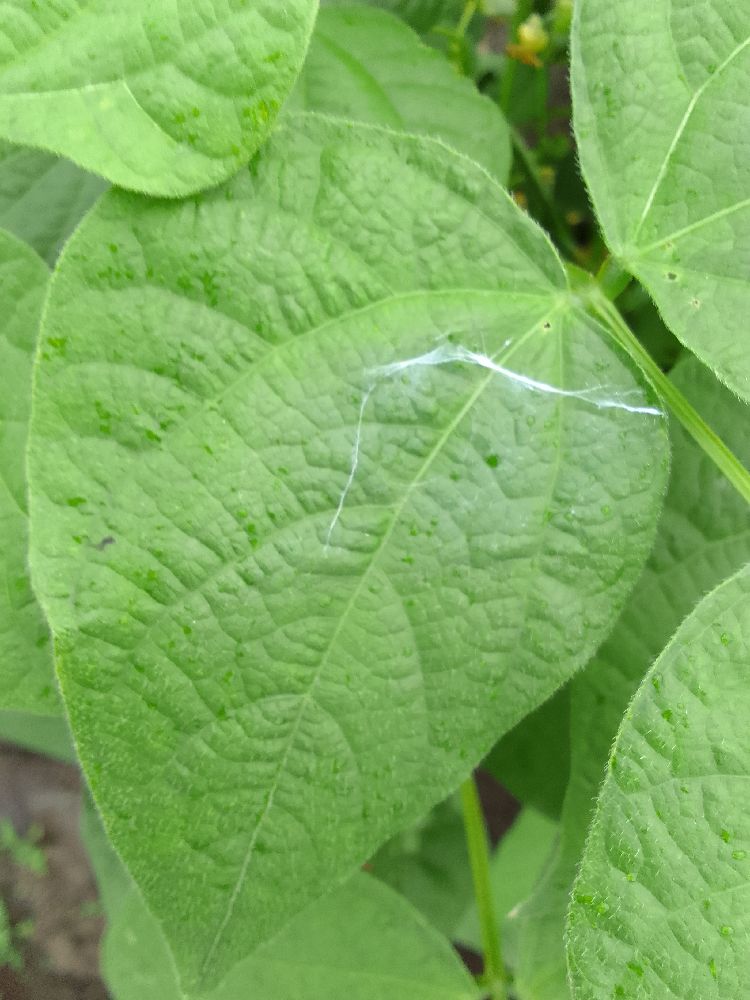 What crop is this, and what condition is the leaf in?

common bean, healthy
